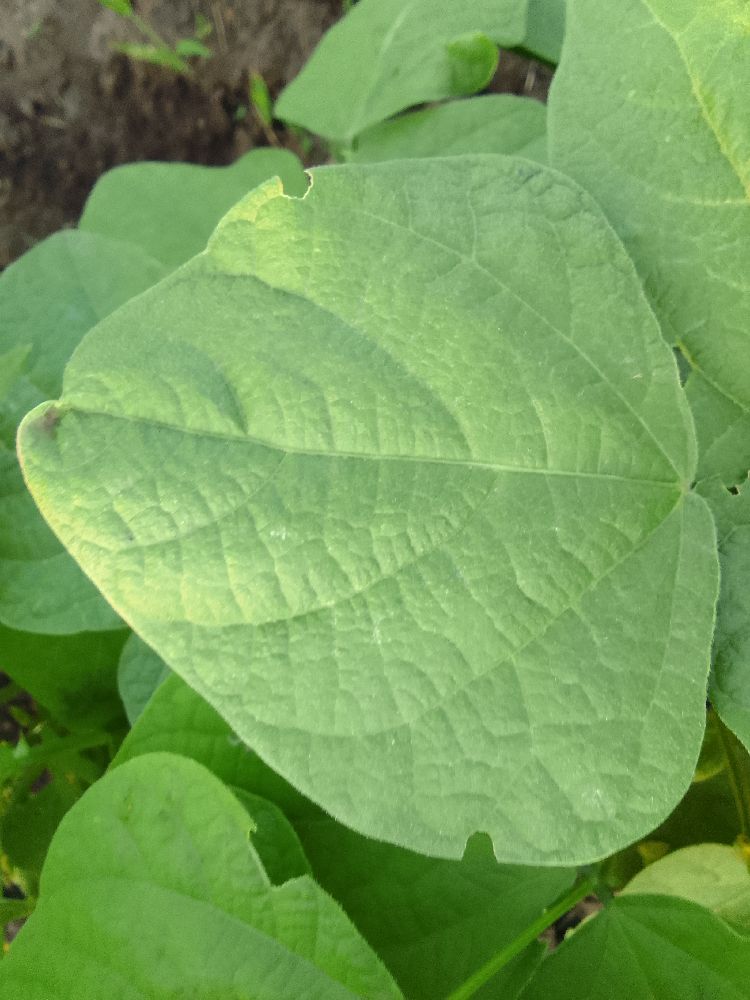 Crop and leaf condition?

common bean, healthy
